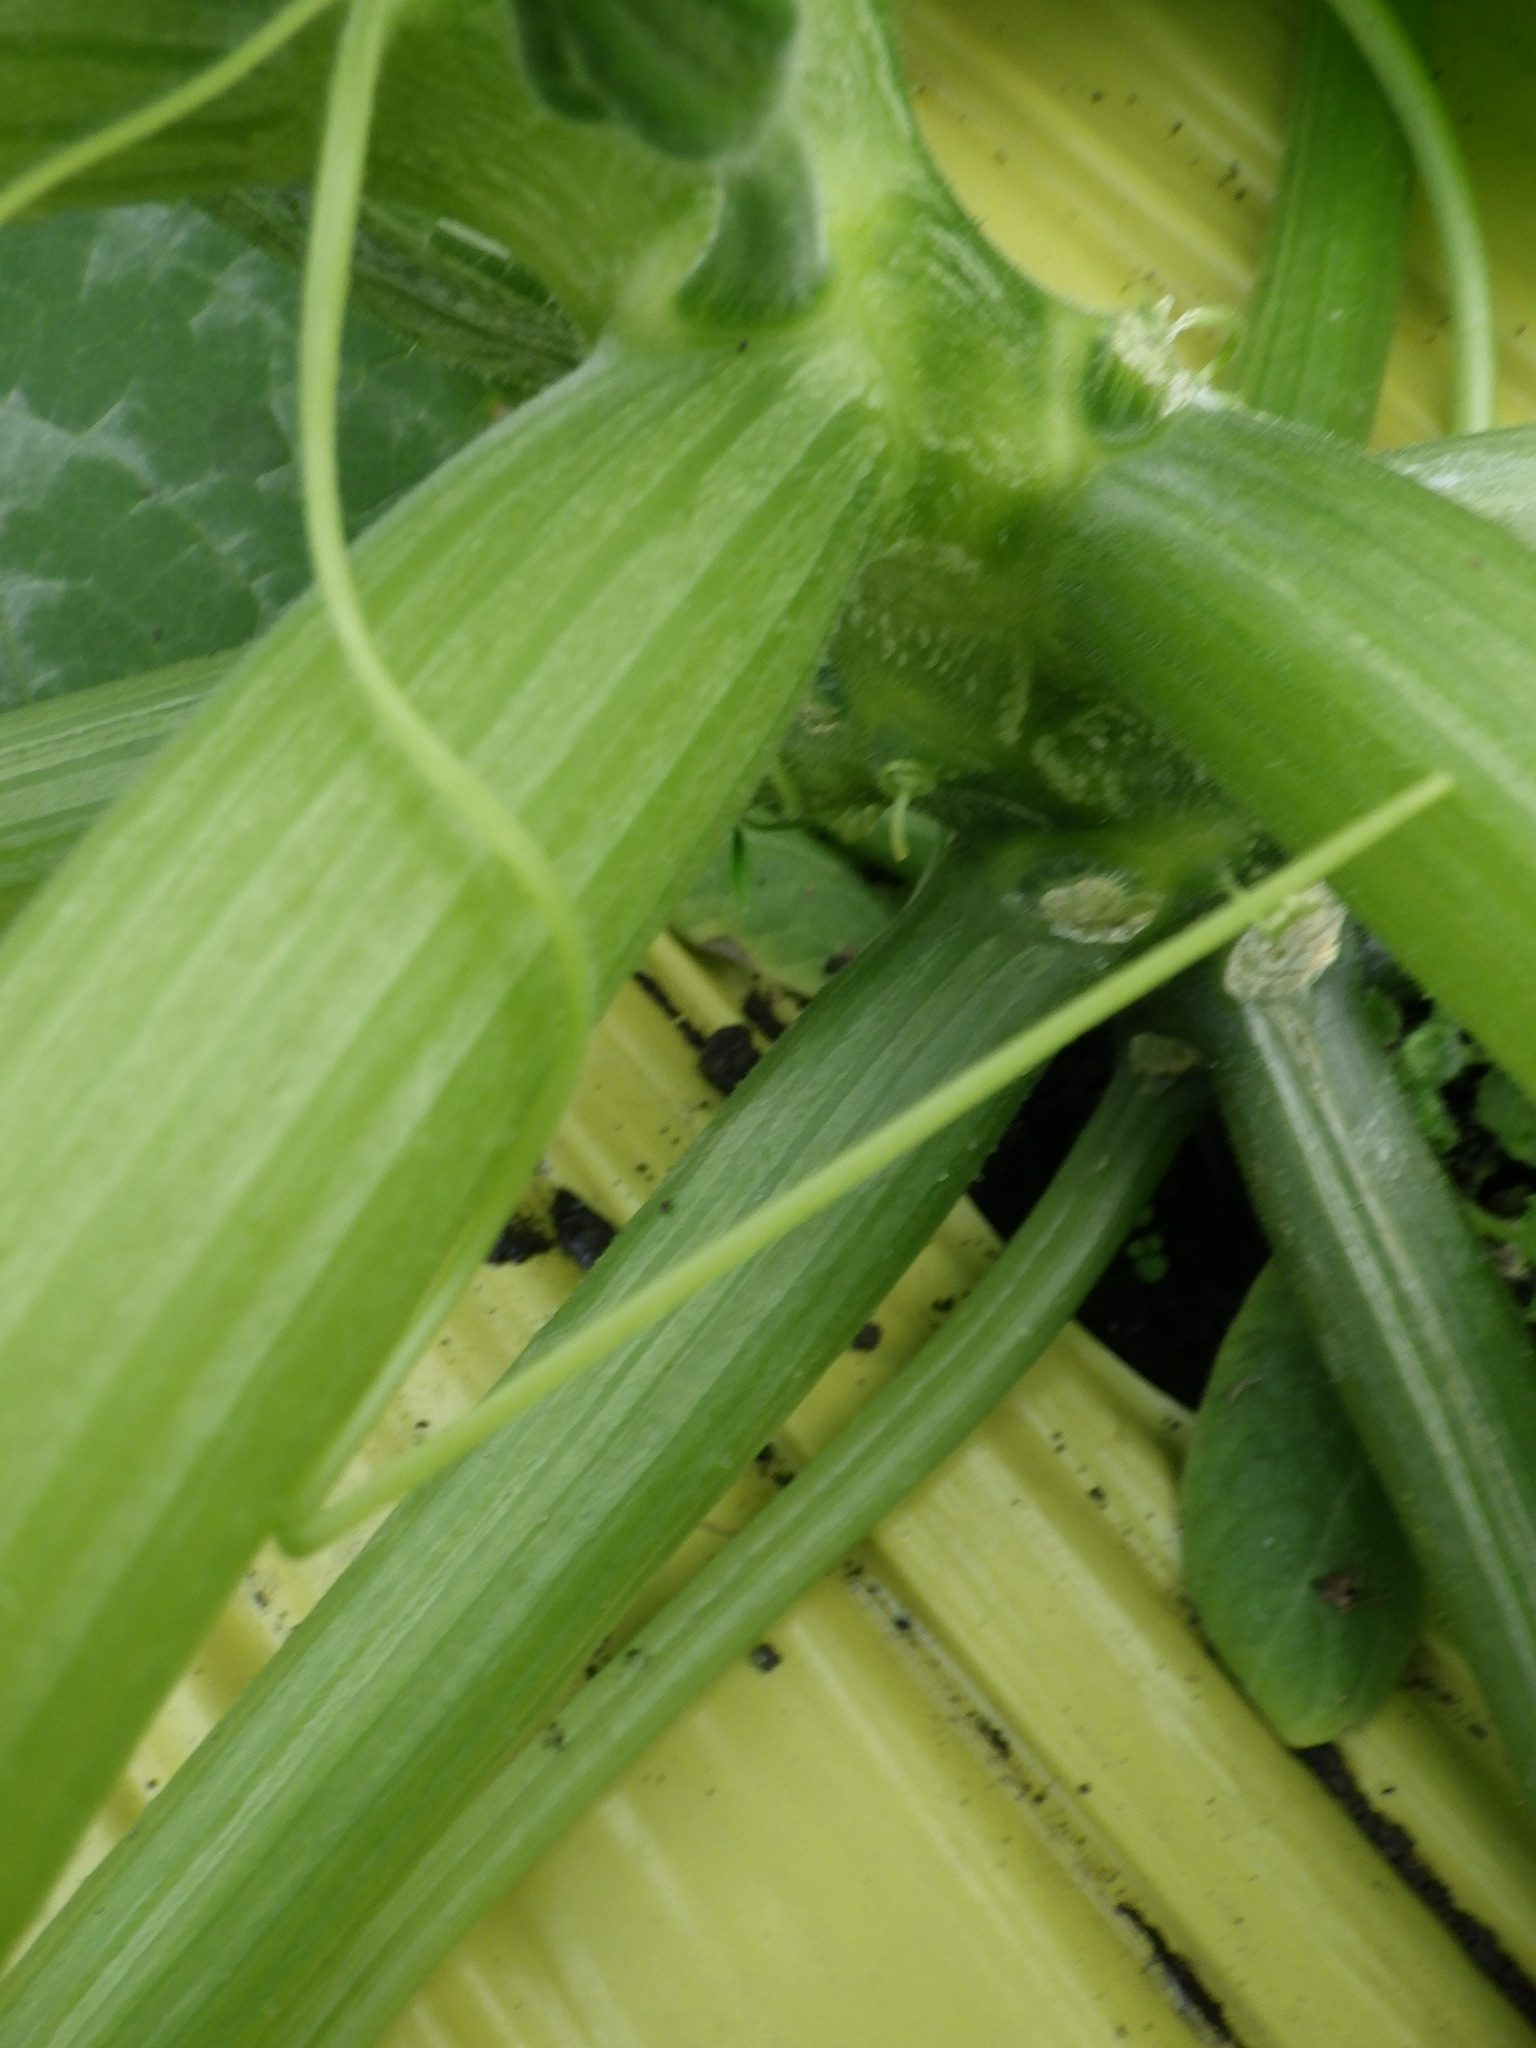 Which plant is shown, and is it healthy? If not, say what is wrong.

zucchini, healthy
